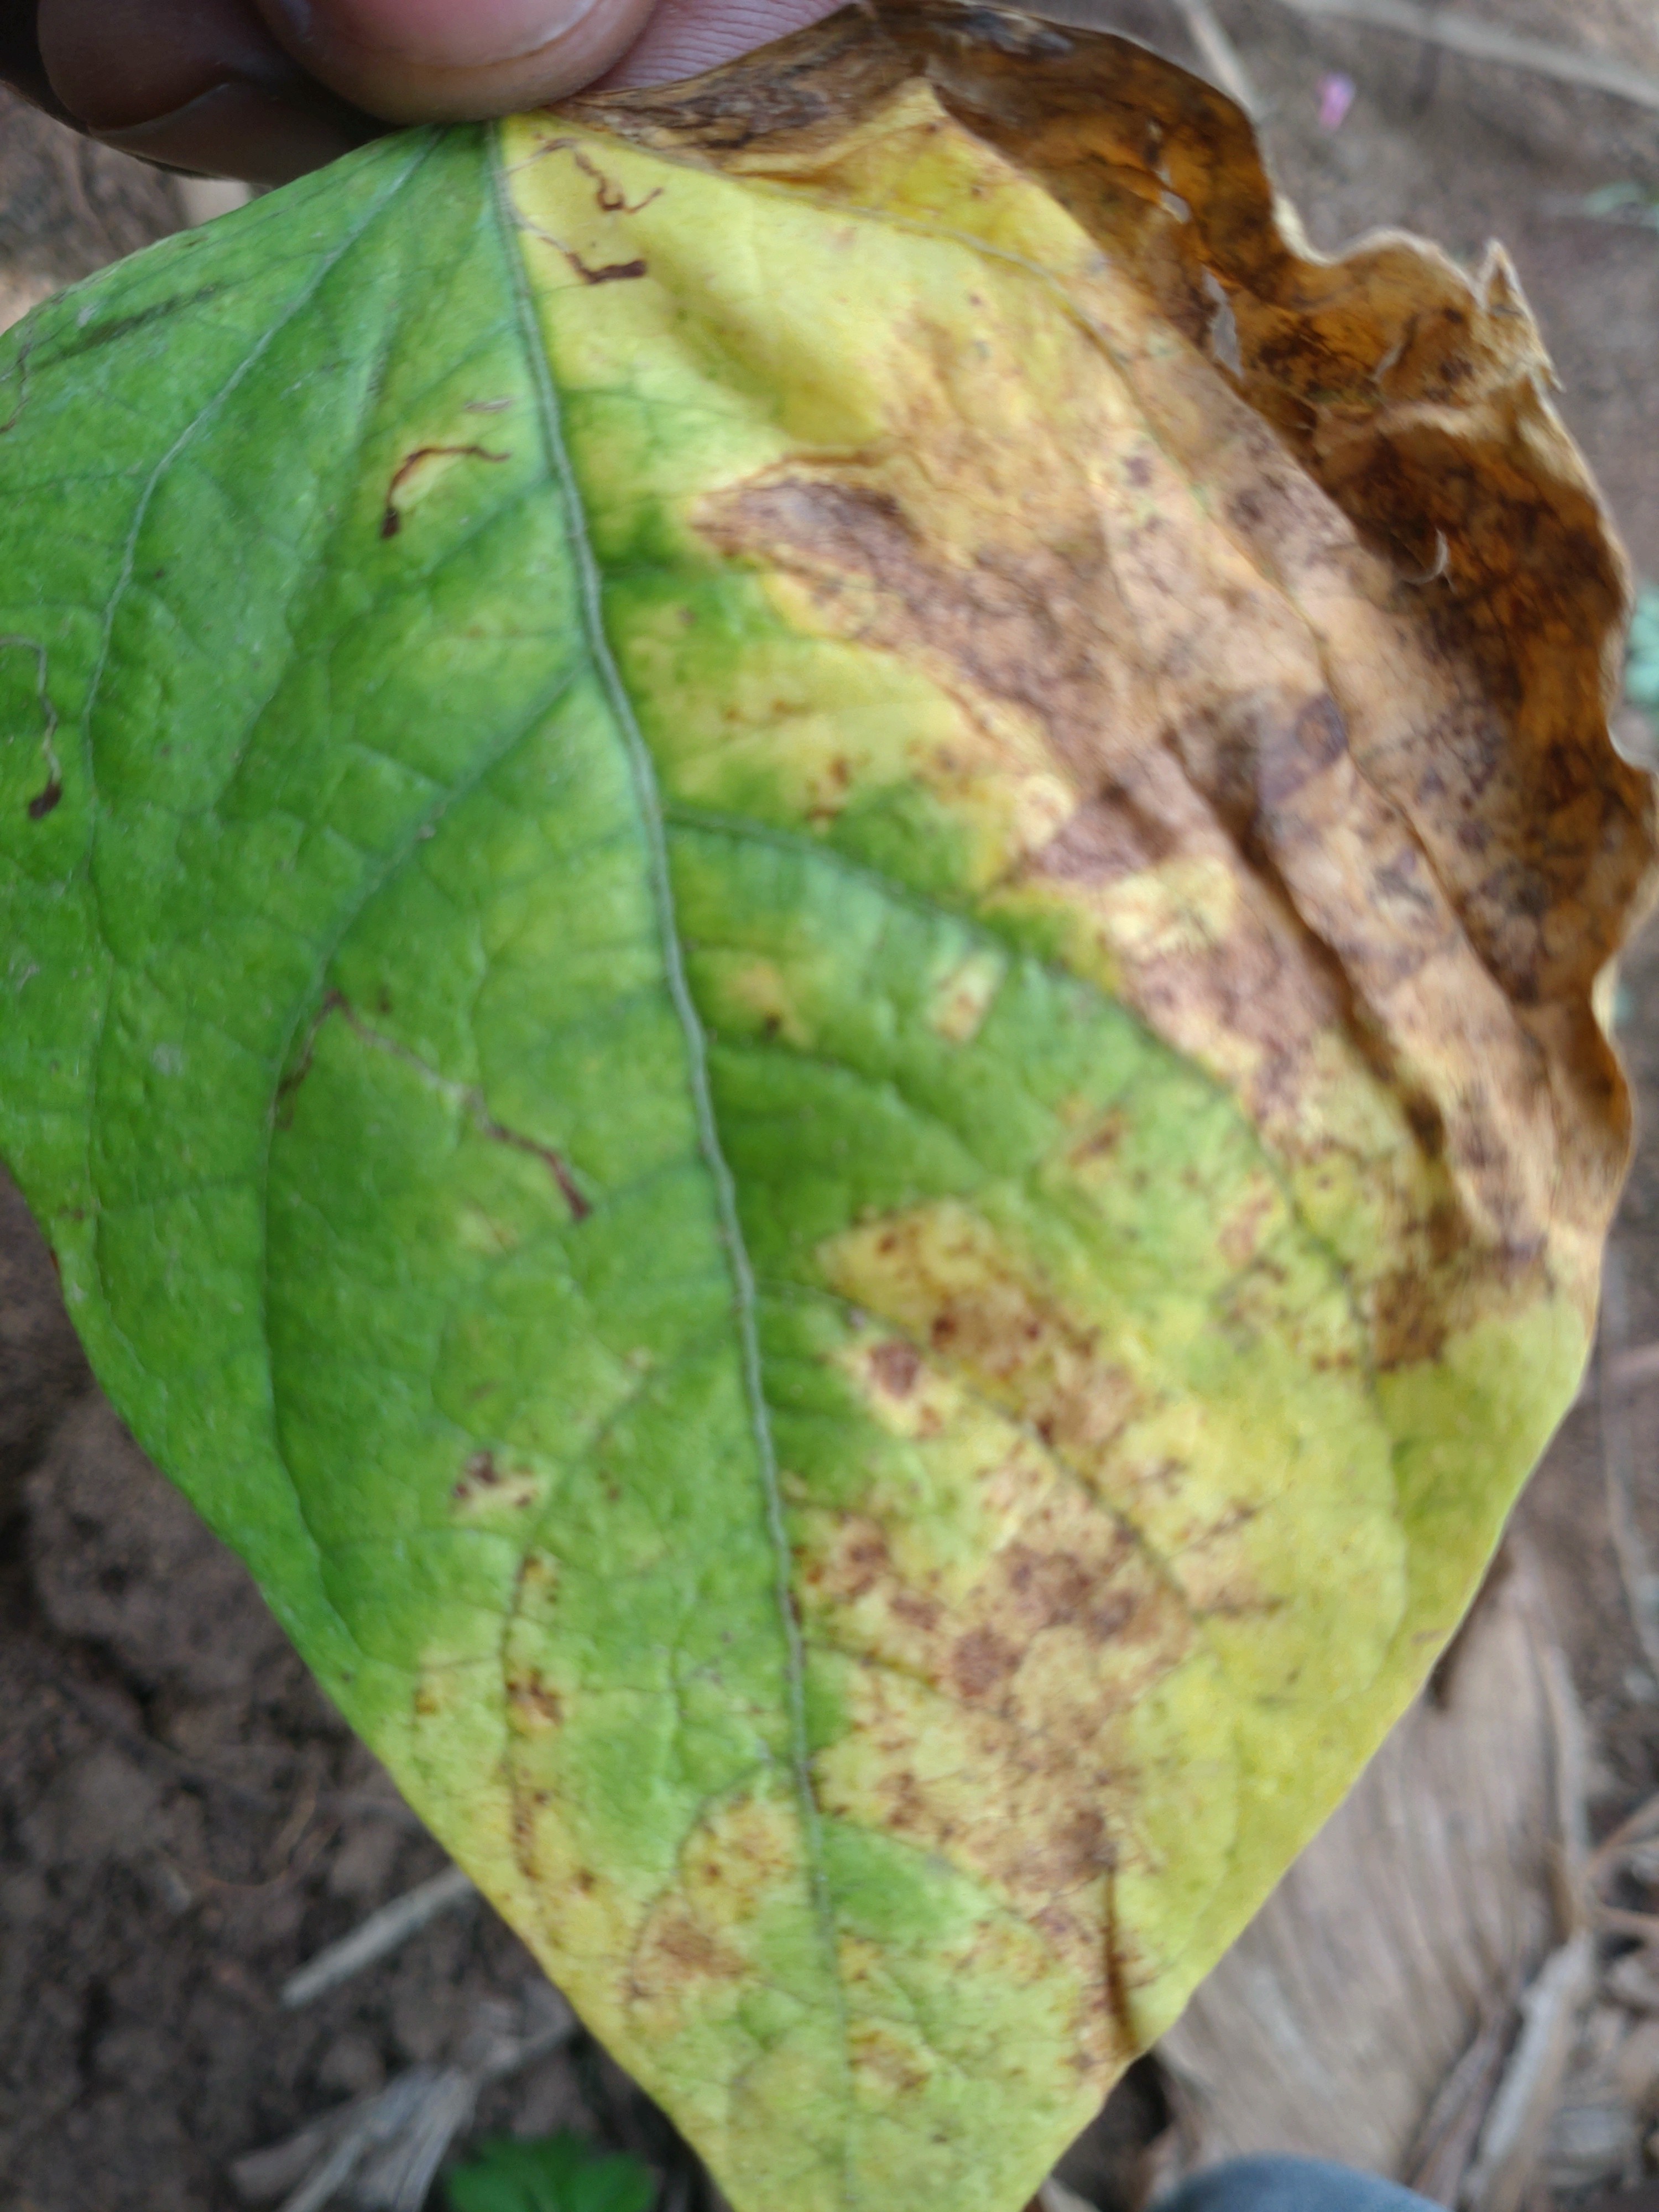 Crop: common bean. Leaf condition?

rust
